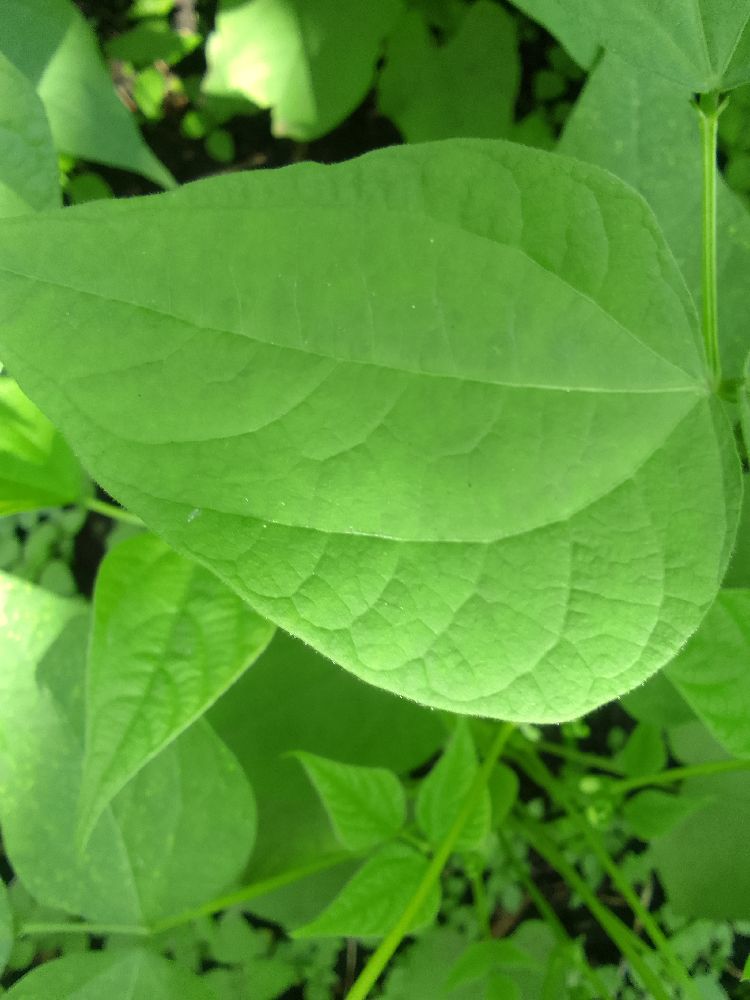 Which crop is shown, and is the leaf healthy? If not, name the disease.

common bean, healthy
